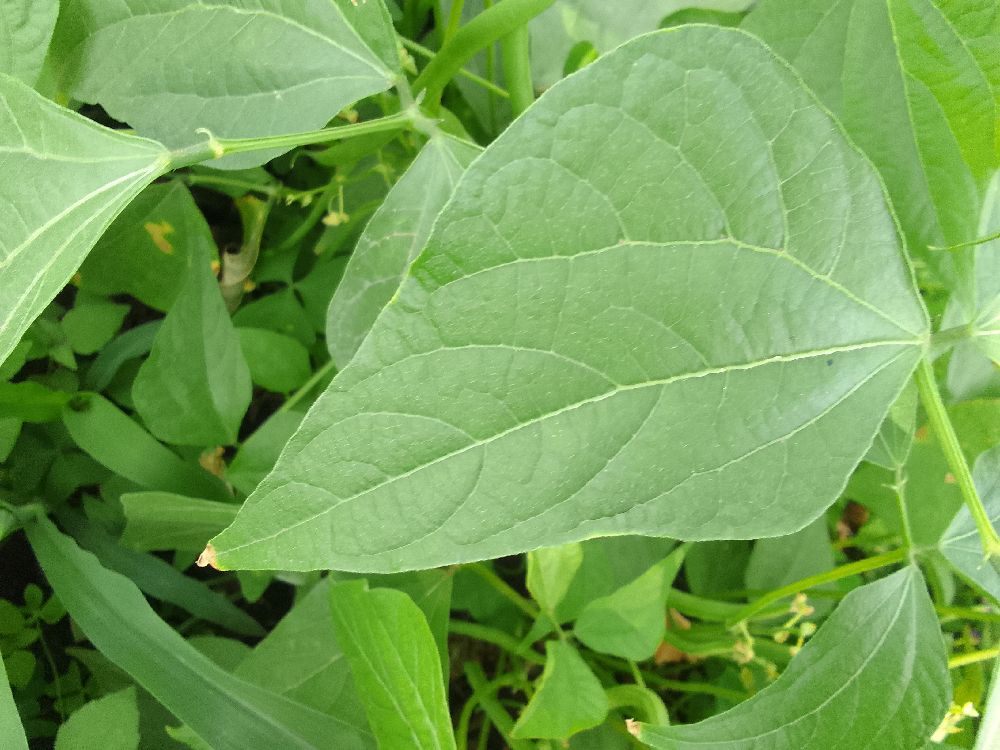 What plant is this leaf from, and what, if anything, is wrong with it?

common bean, healthy
